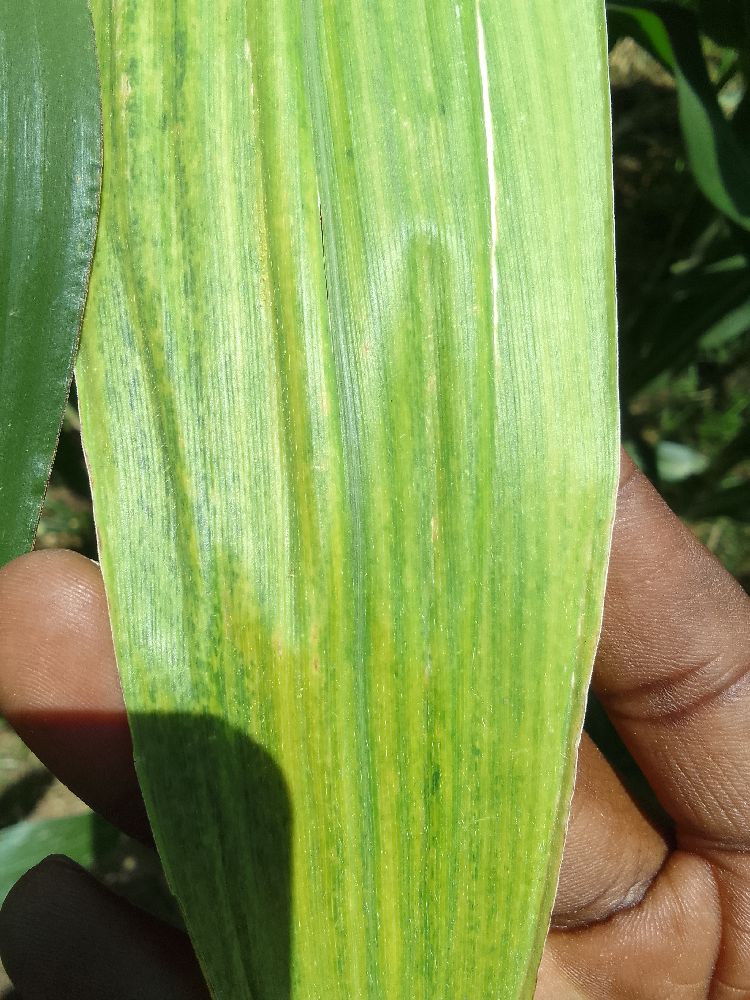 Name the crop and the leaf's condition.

maize, maize lethal necrosis
